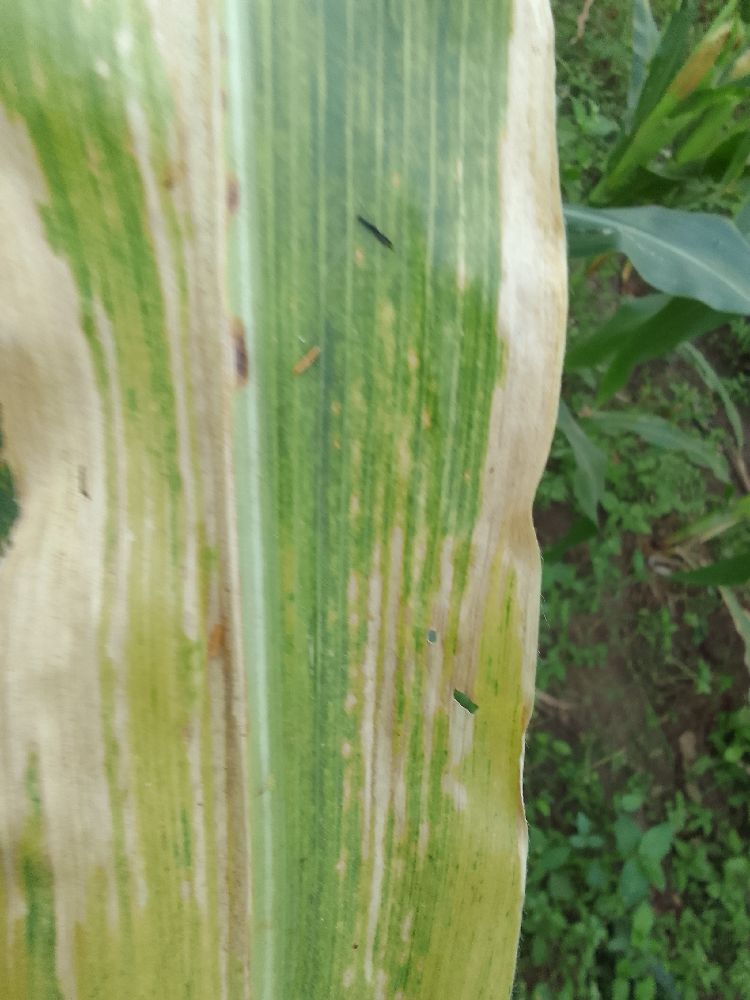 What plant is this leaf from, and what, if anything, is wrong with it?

maize, maize lethal necrosis
